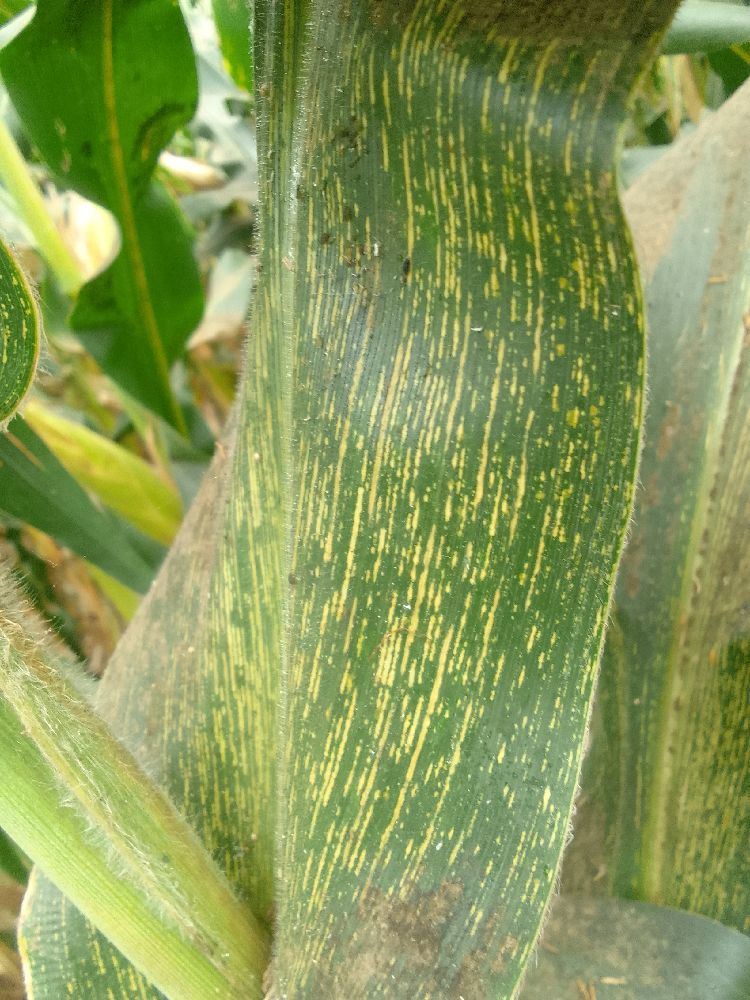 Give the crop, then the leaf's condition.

maize, maize streak virus
